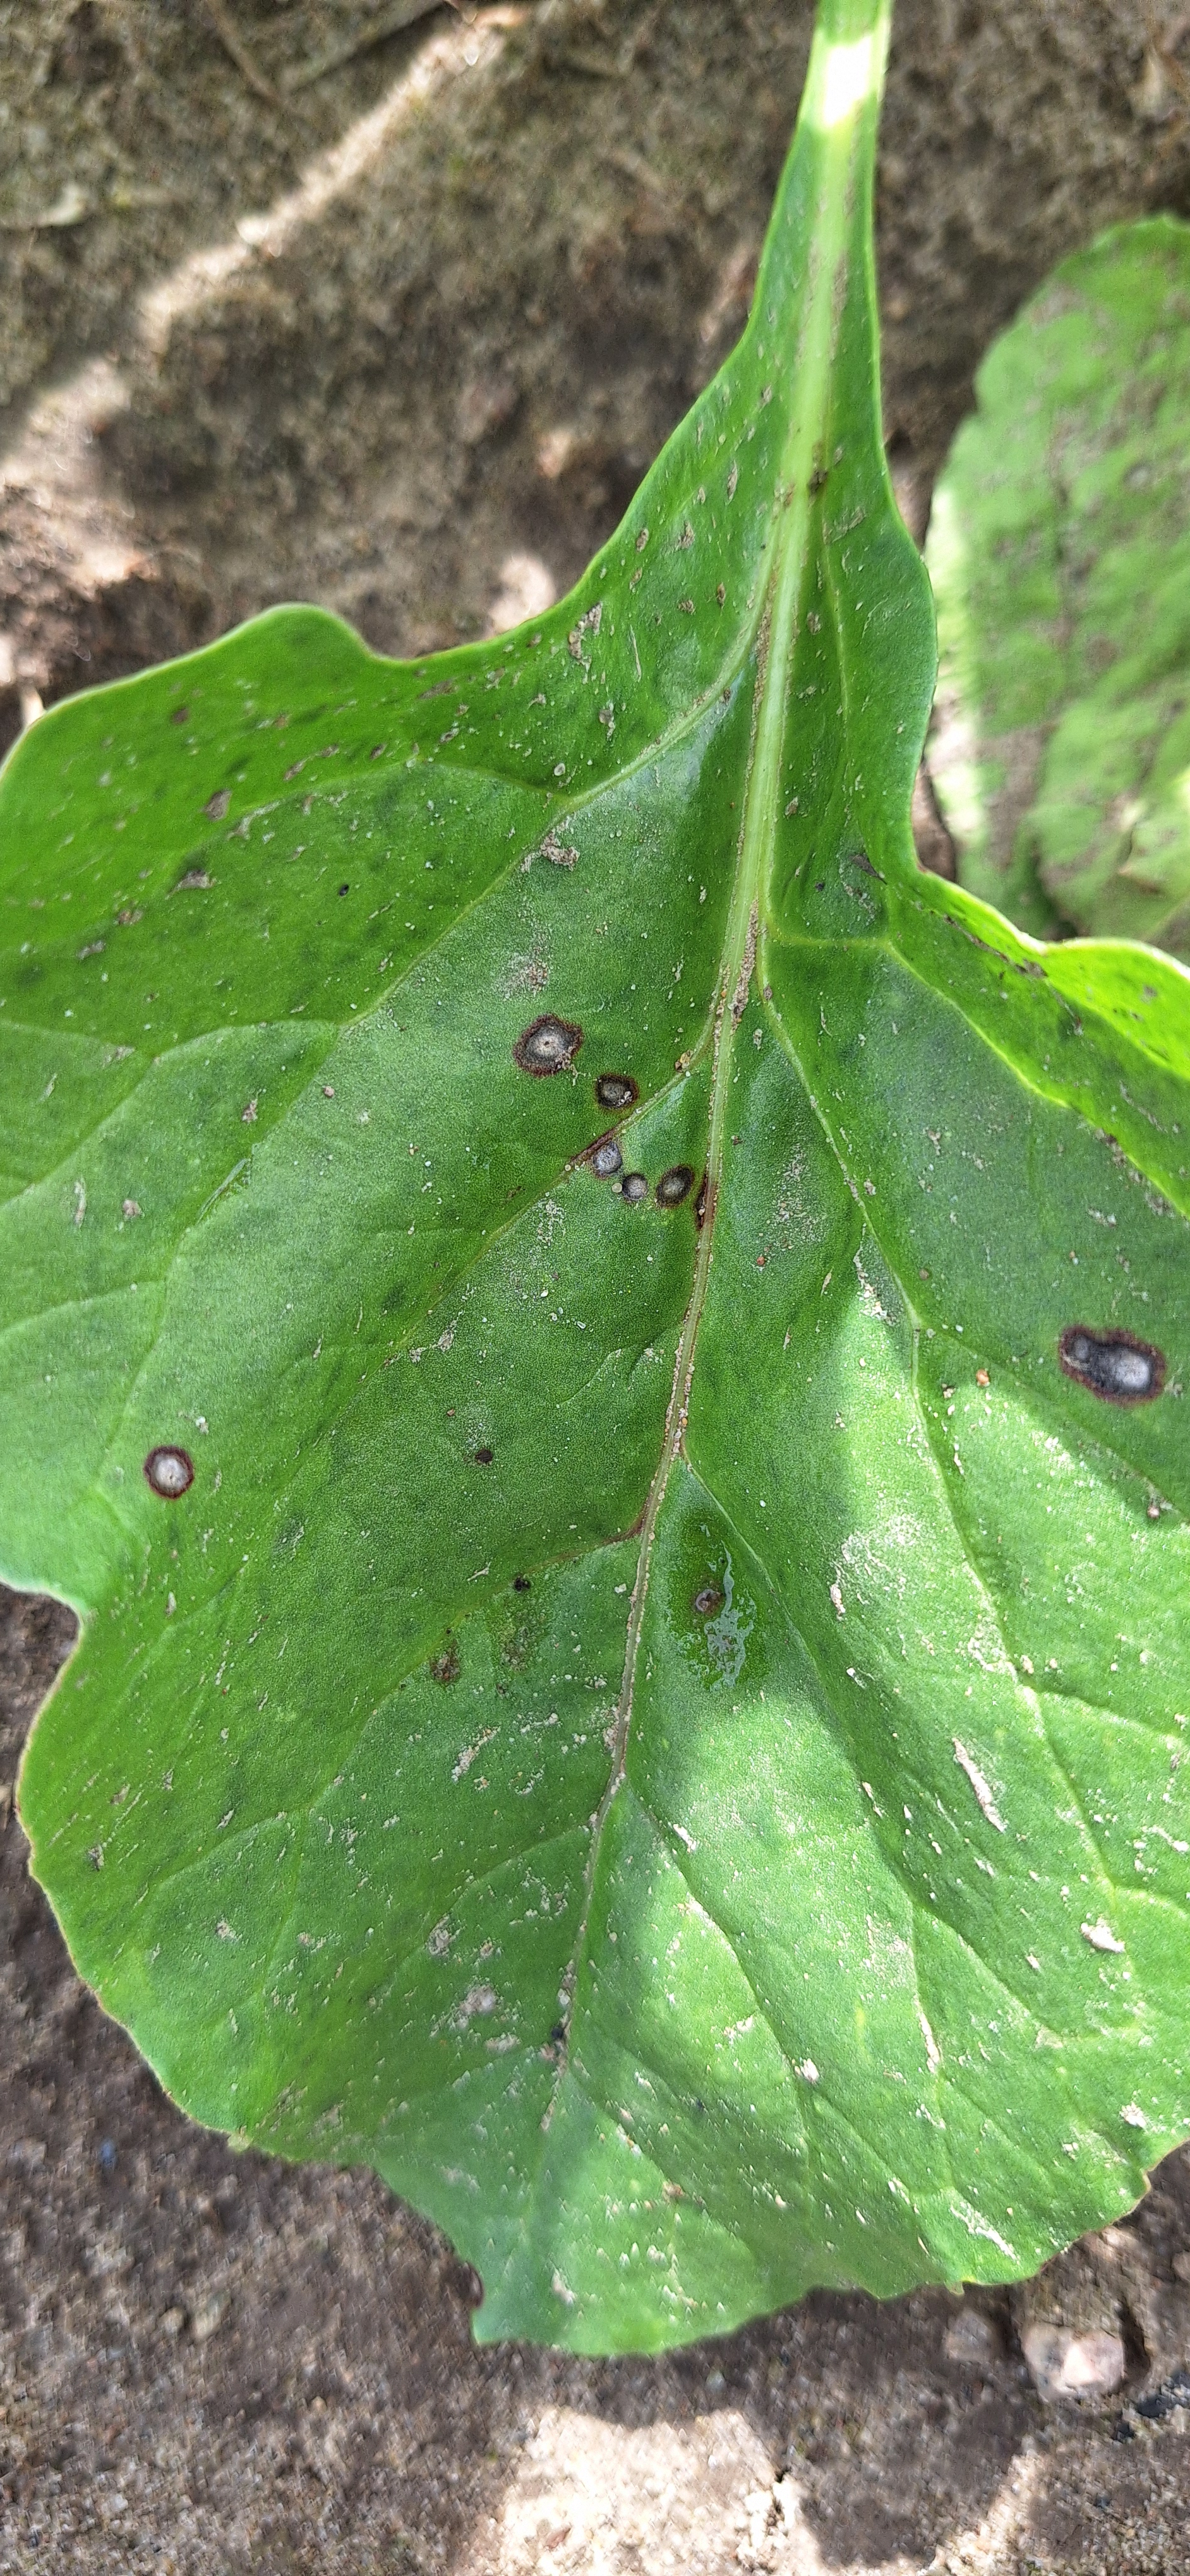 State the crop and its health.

beet, cercospora
